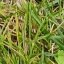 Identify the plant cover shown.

grass
